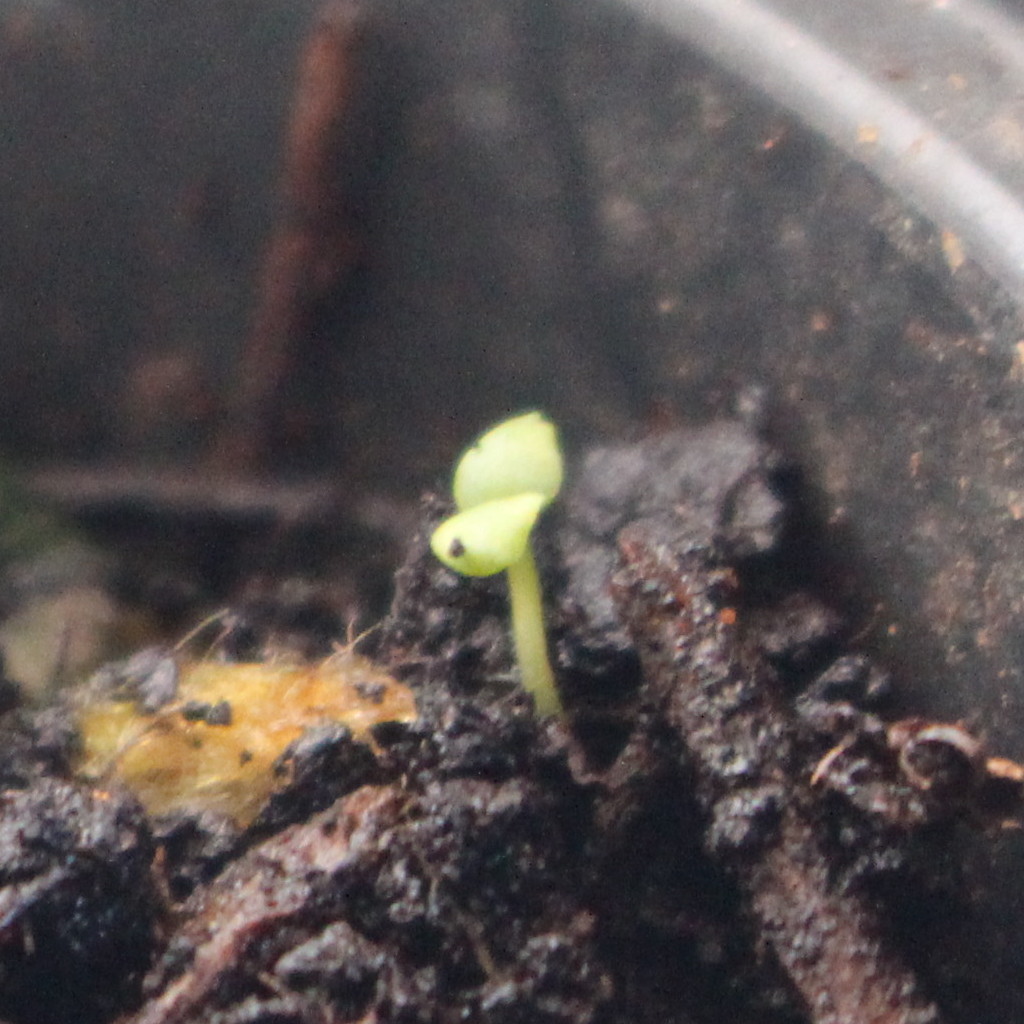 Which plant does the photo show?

Veronica persica
